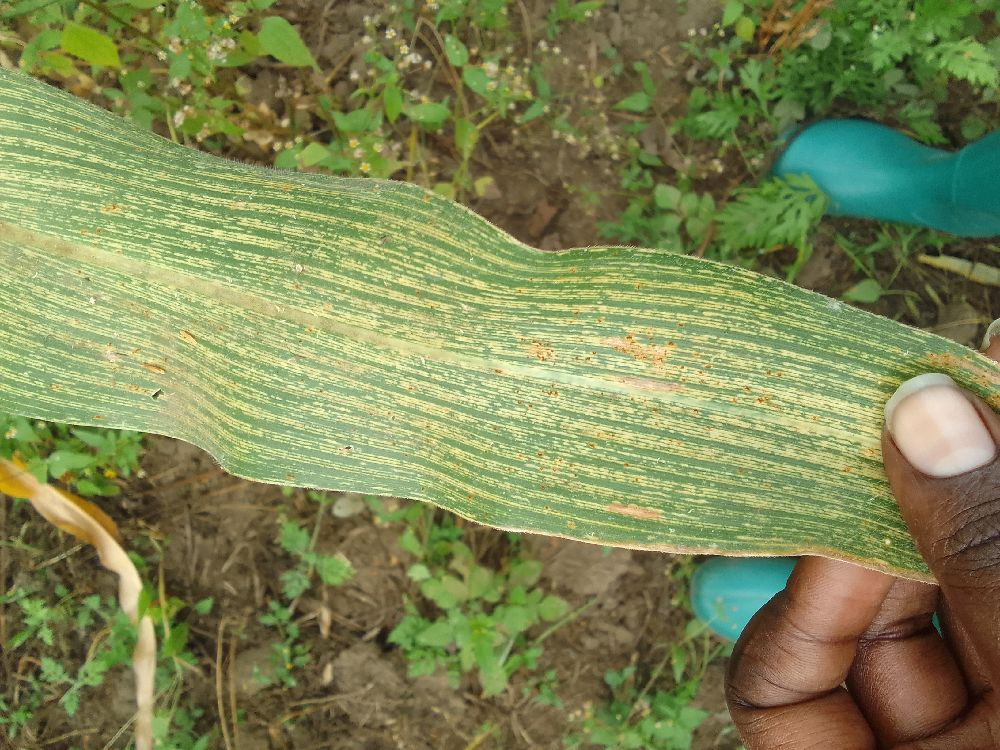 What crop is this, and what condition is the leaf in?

maize, maize streak virus
